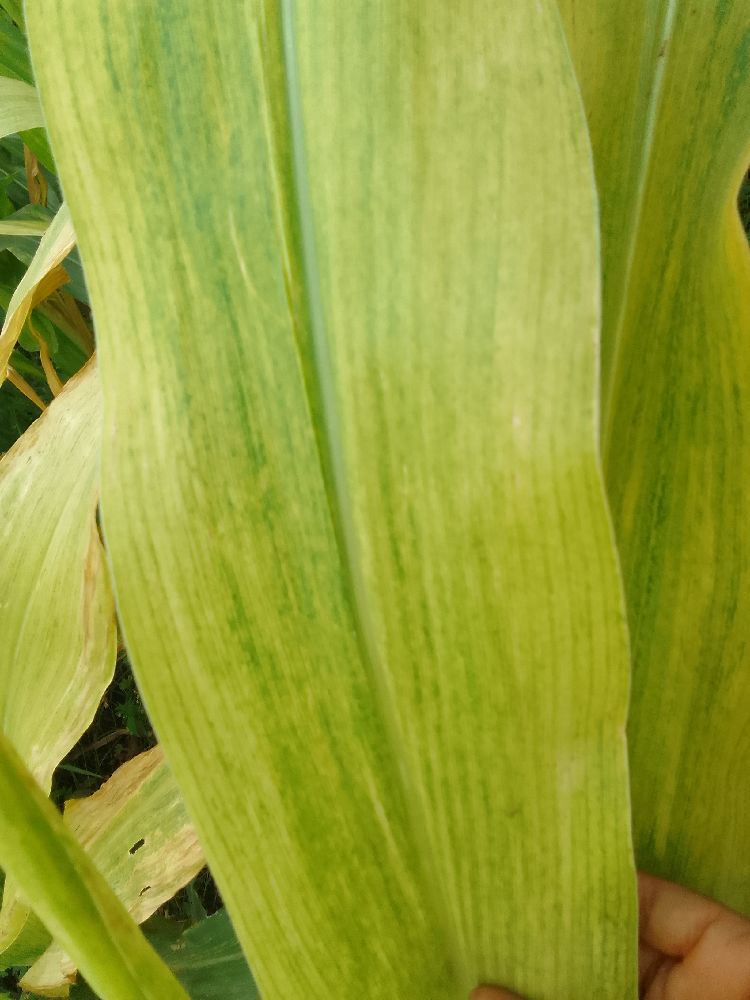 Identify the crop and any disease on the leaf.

maize, maize lethal necrosis
